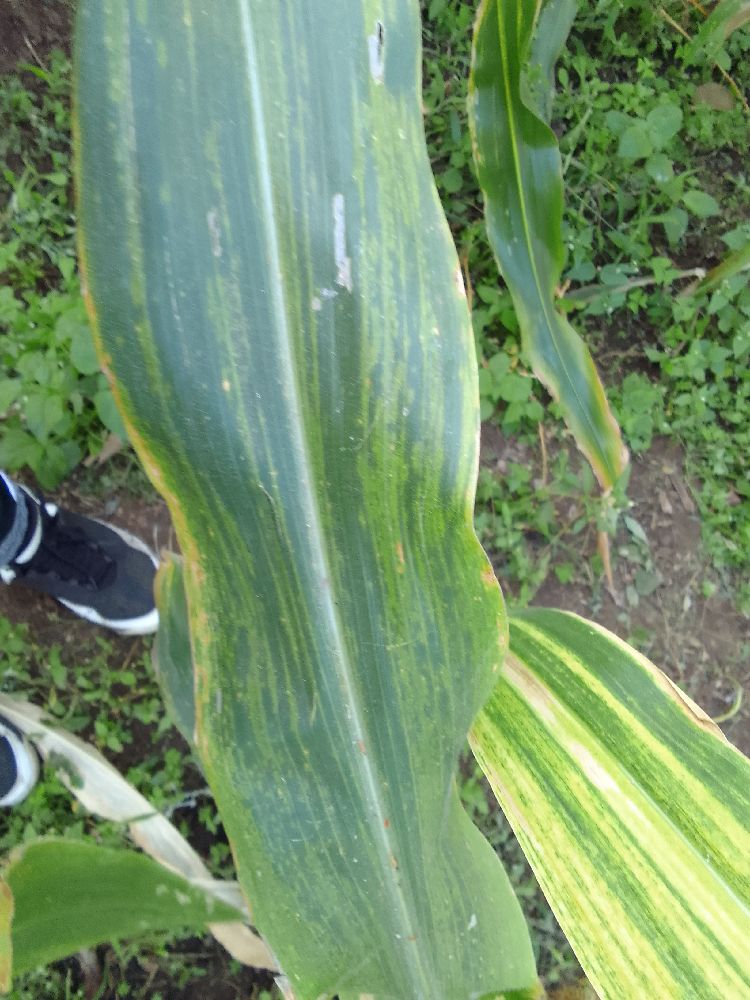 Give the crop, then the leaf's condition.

maize, maize lethal necrosis
